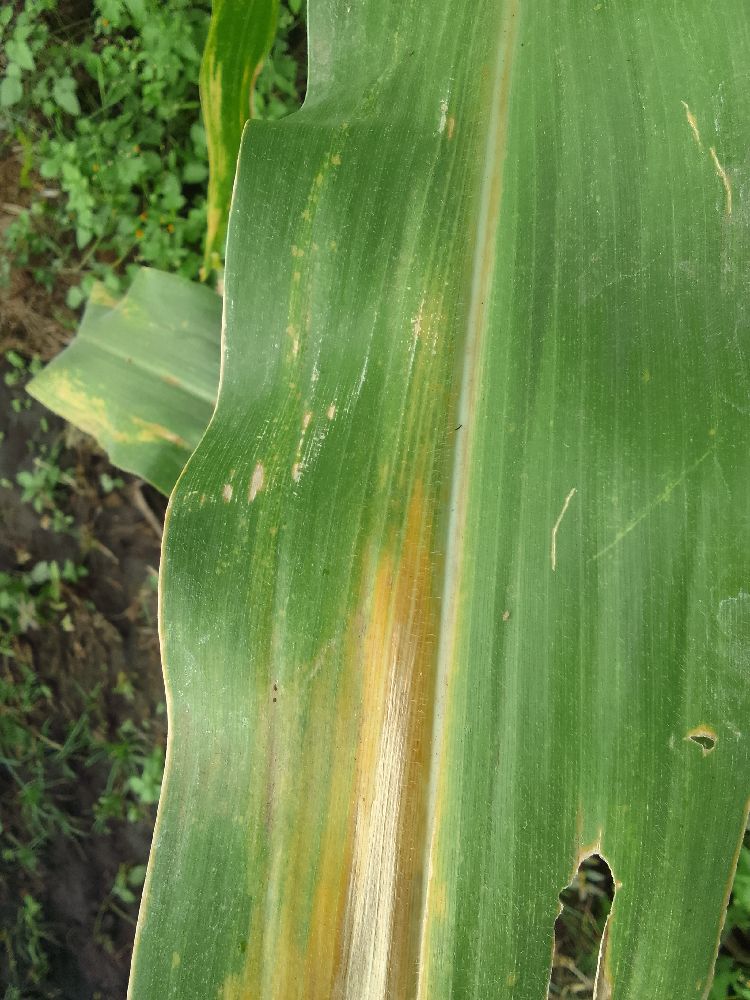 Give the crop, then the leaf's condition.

maize, maize lethal necrosis
